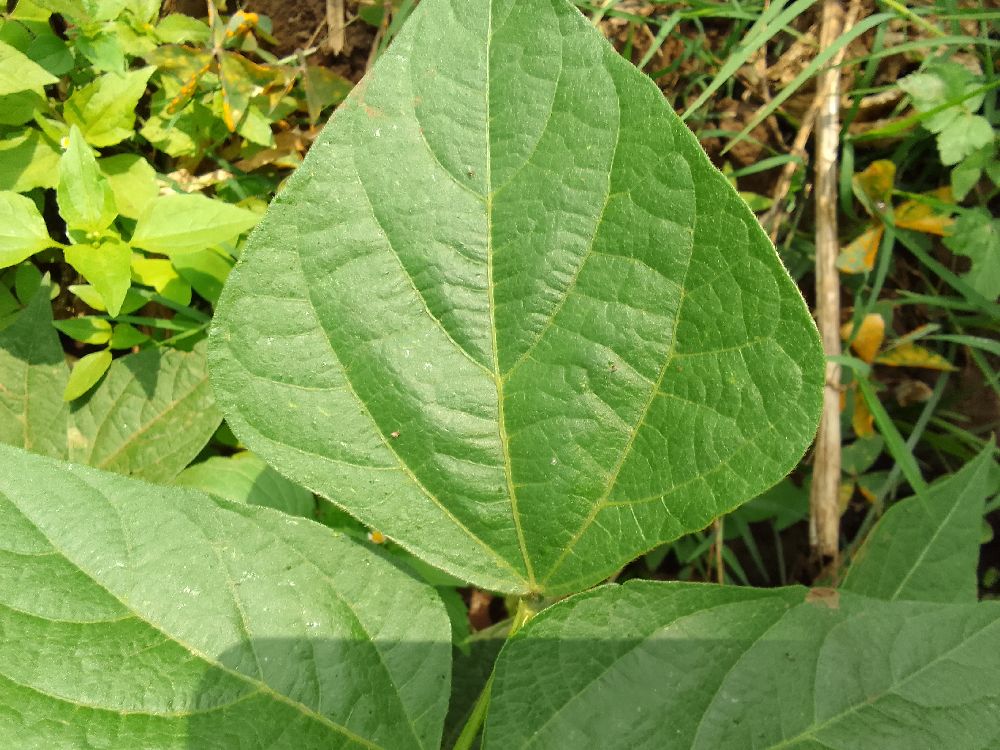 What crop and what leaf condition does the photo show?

common bean, healthy
